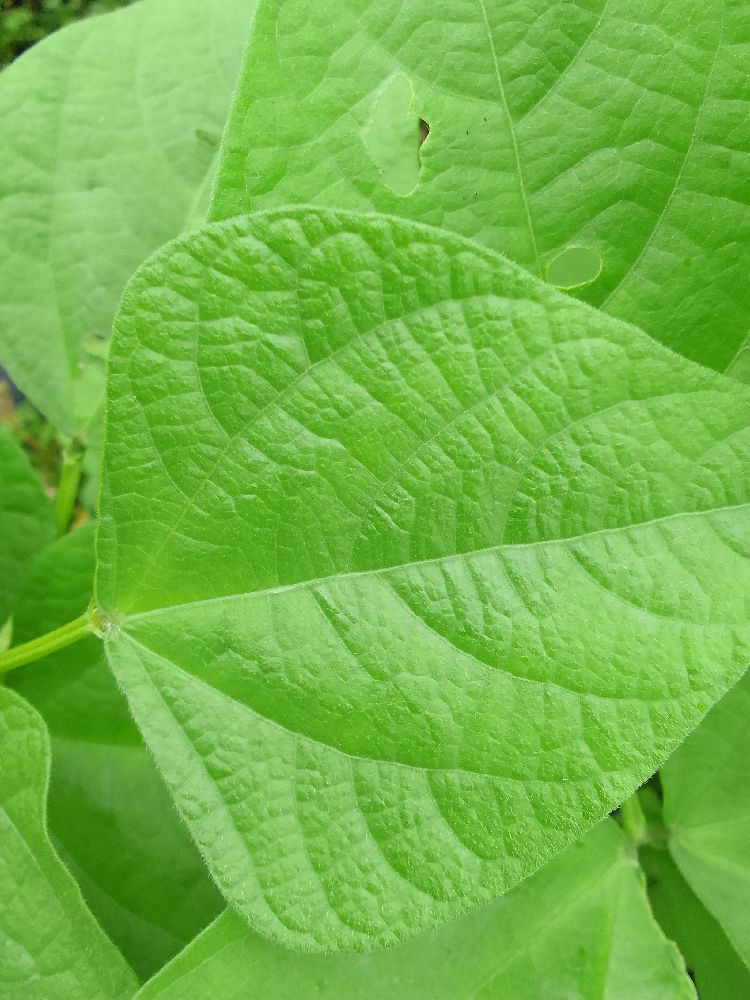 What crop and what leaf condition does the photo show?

common bean, healthy
